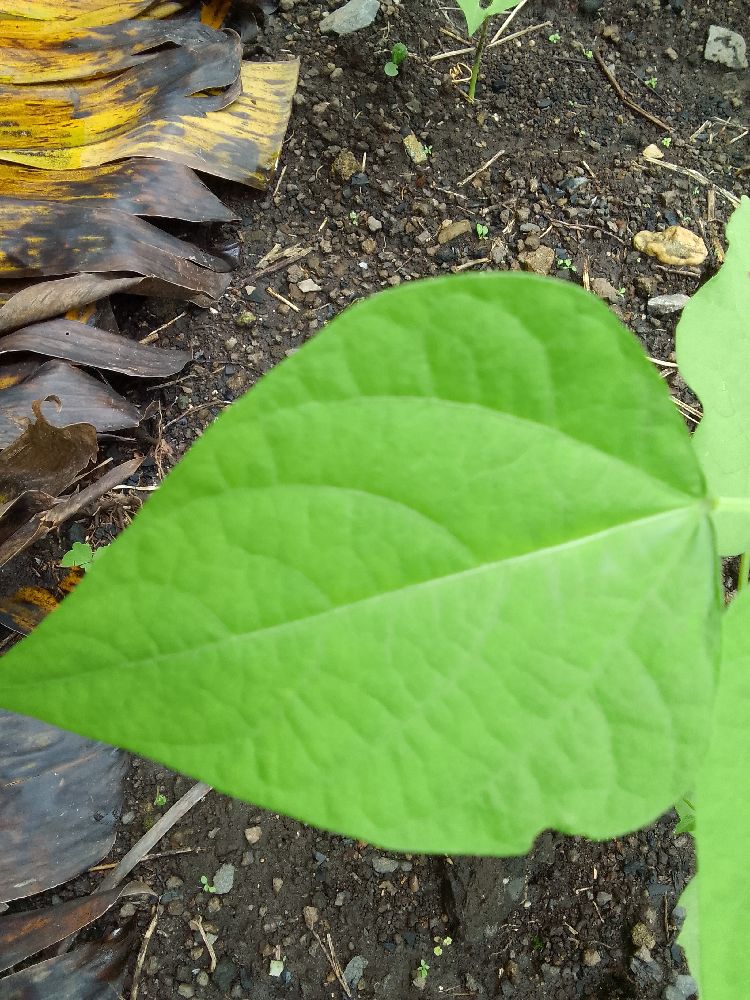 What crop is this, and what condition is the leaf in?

common bean, healthy
